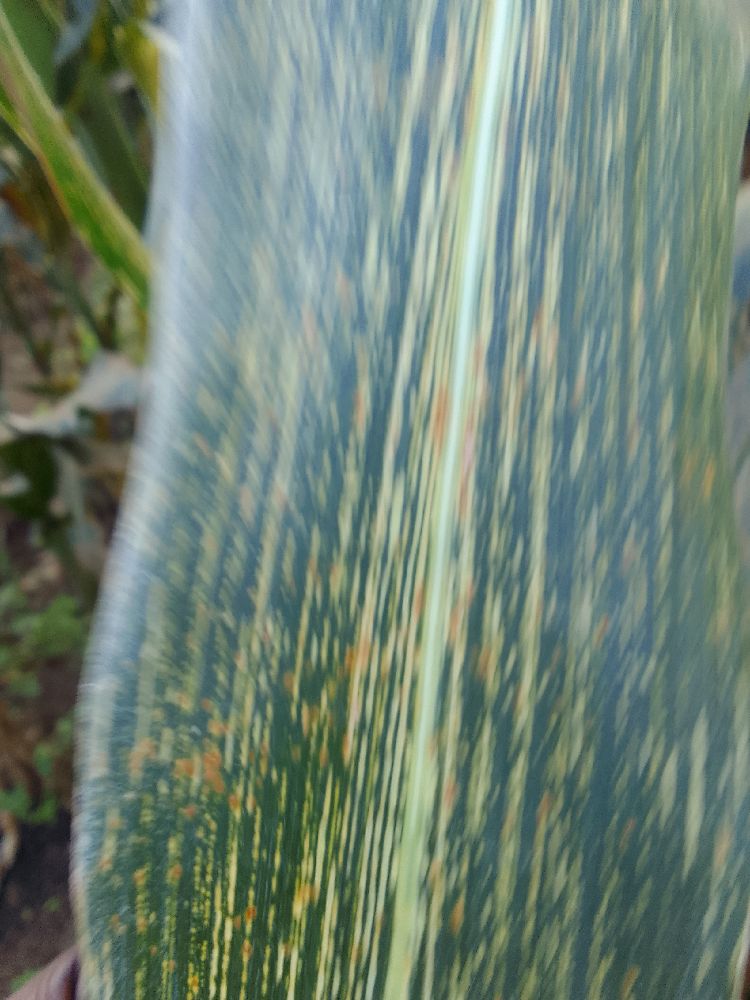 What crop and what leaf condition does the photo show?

maize, maize streak virus
